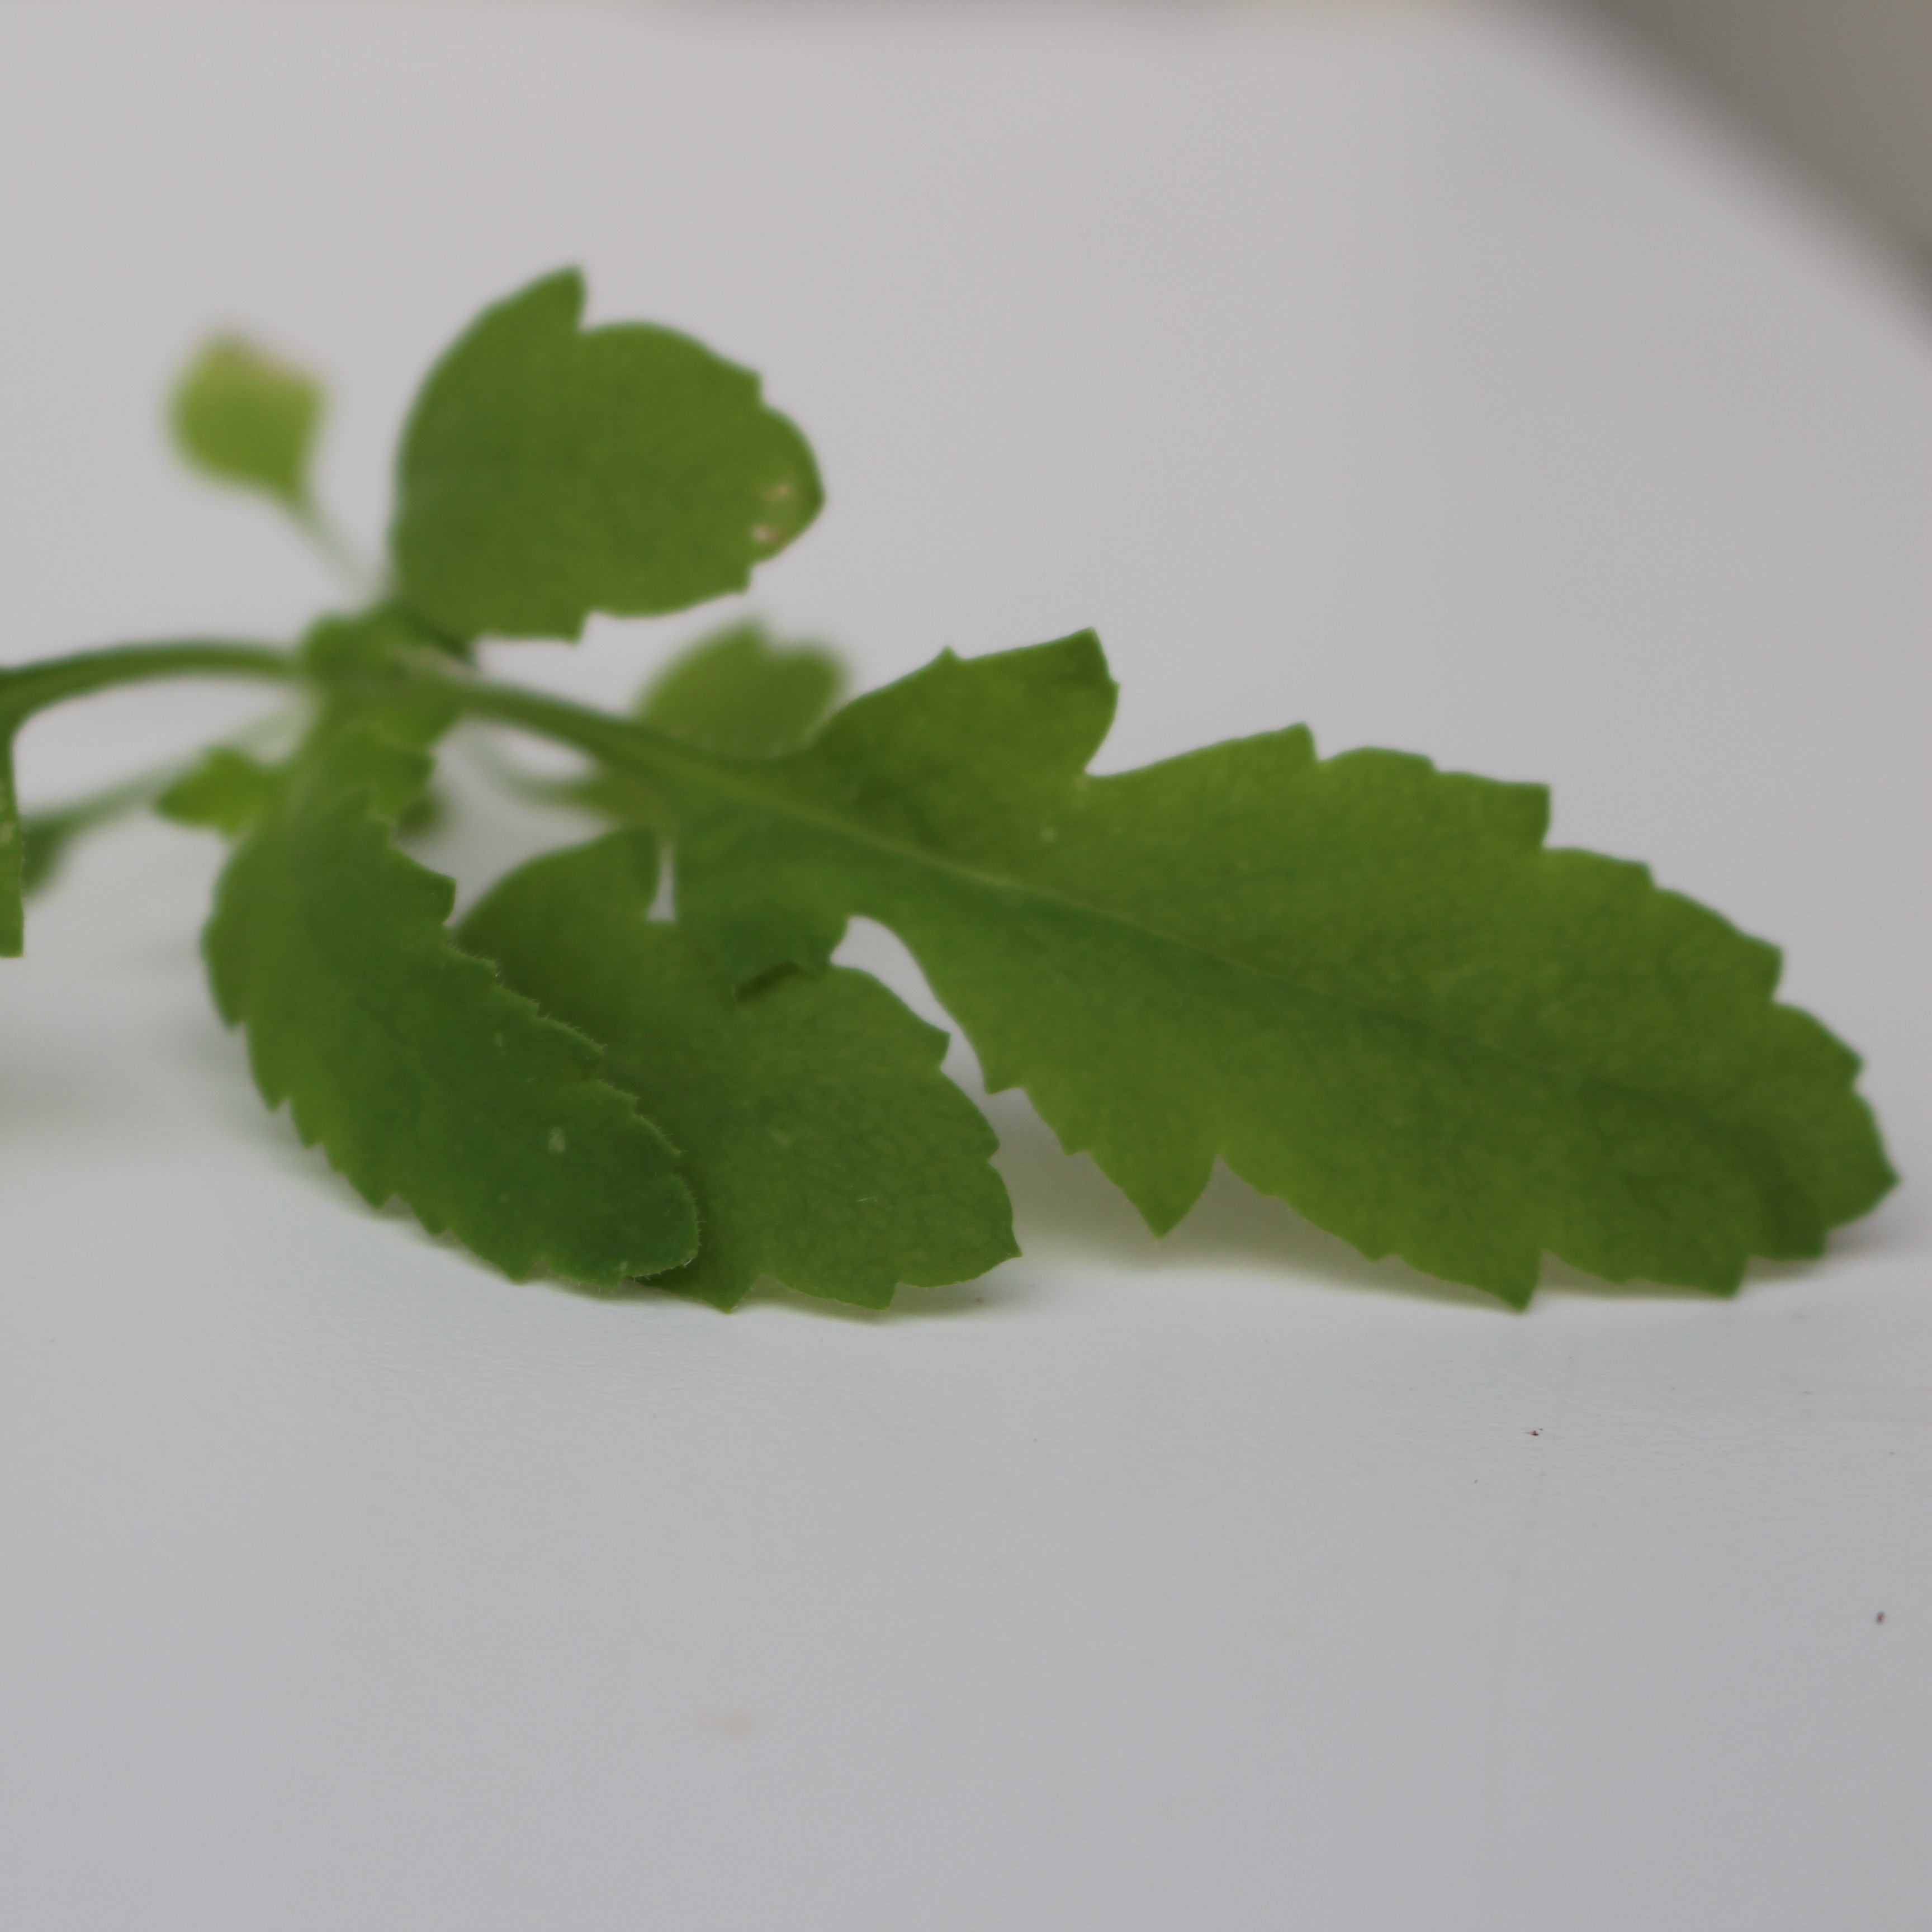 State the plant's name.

Papaver rhoeas
